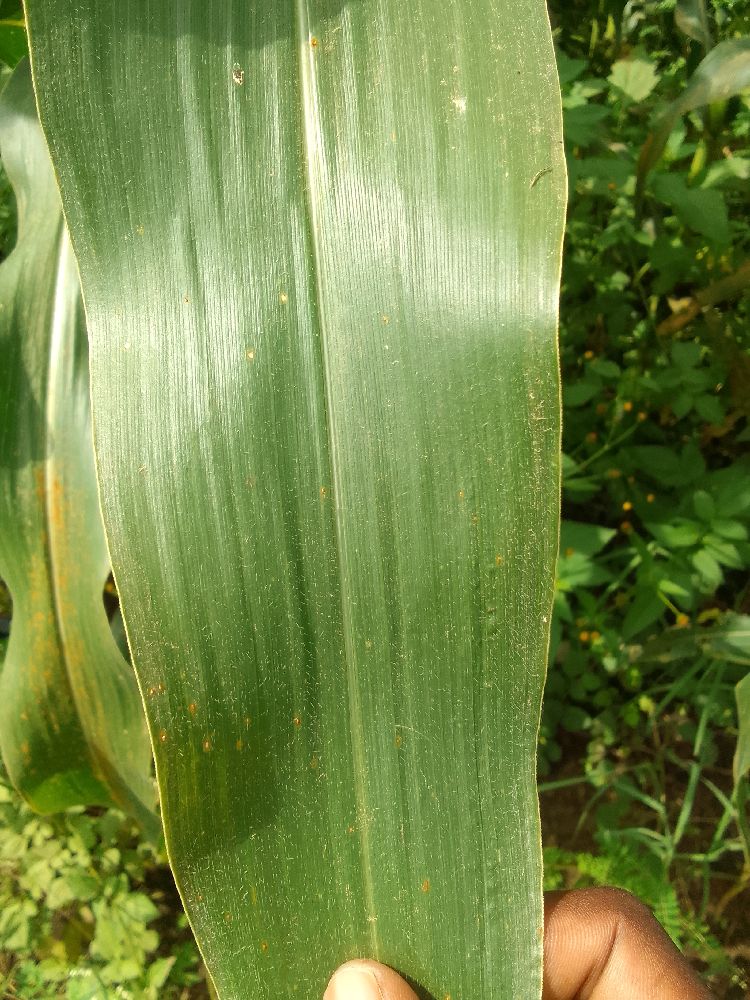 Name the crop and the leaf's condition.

maize, healthy
